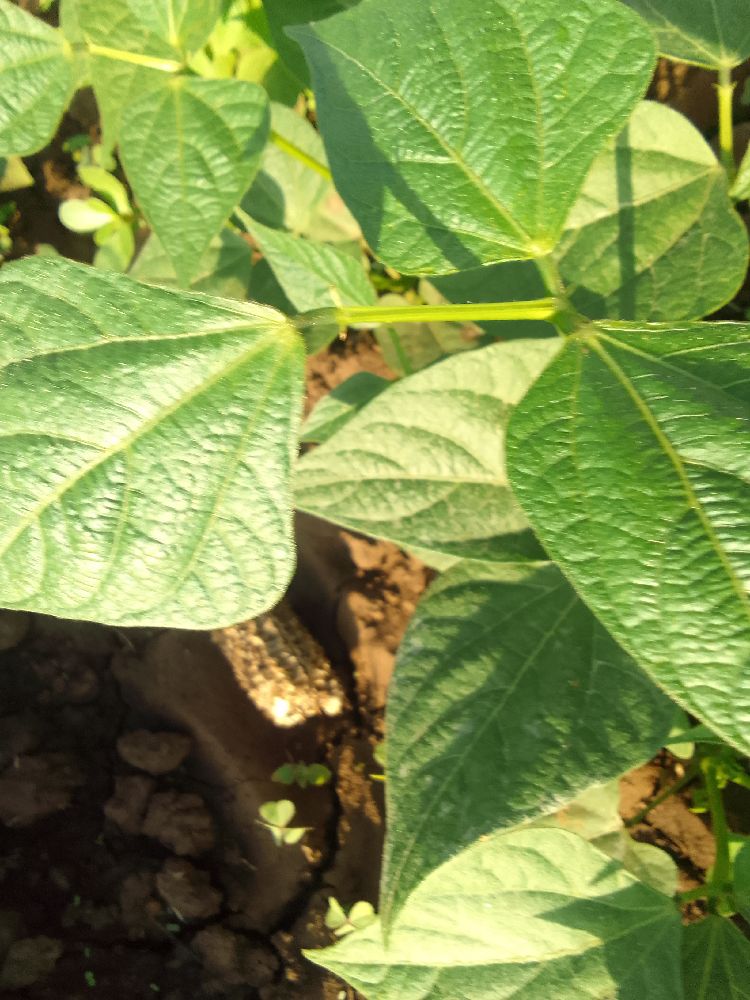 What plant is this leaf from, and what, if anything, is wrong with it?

common bean, healthy
